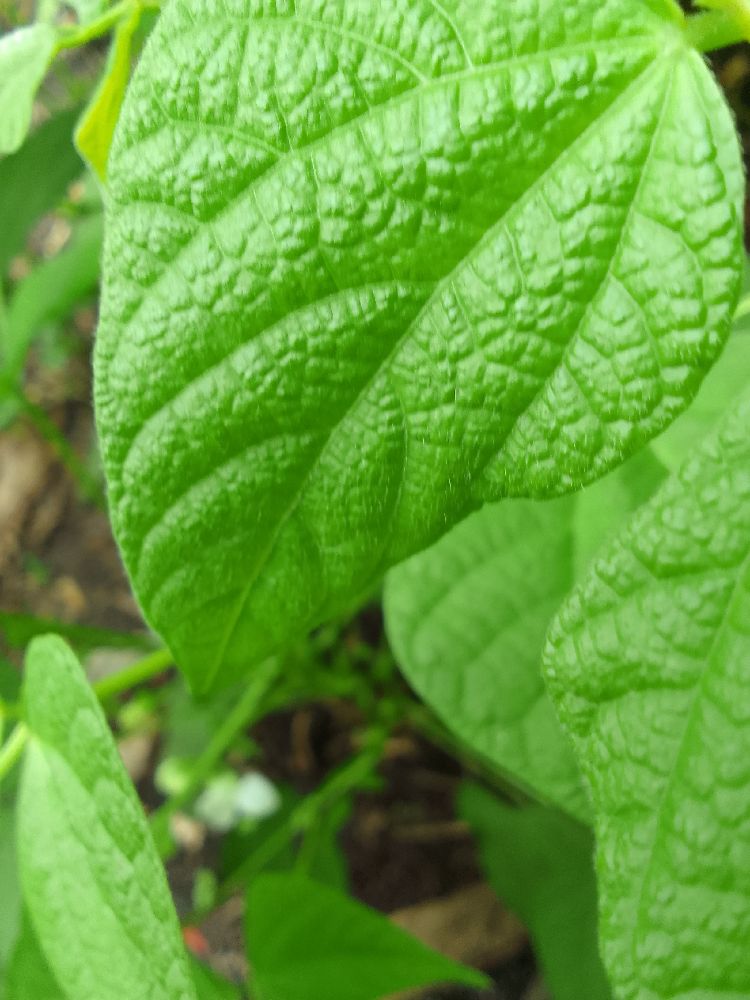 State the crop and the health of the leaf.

common bean, healthy
